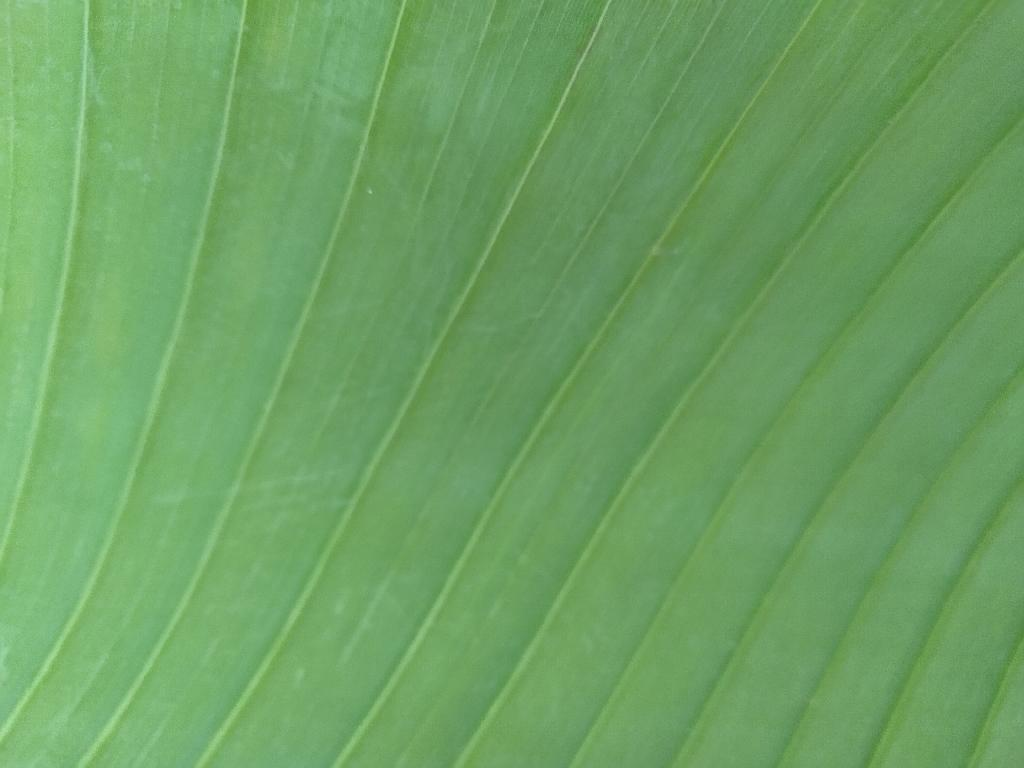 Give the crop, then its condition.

banana, healthy
